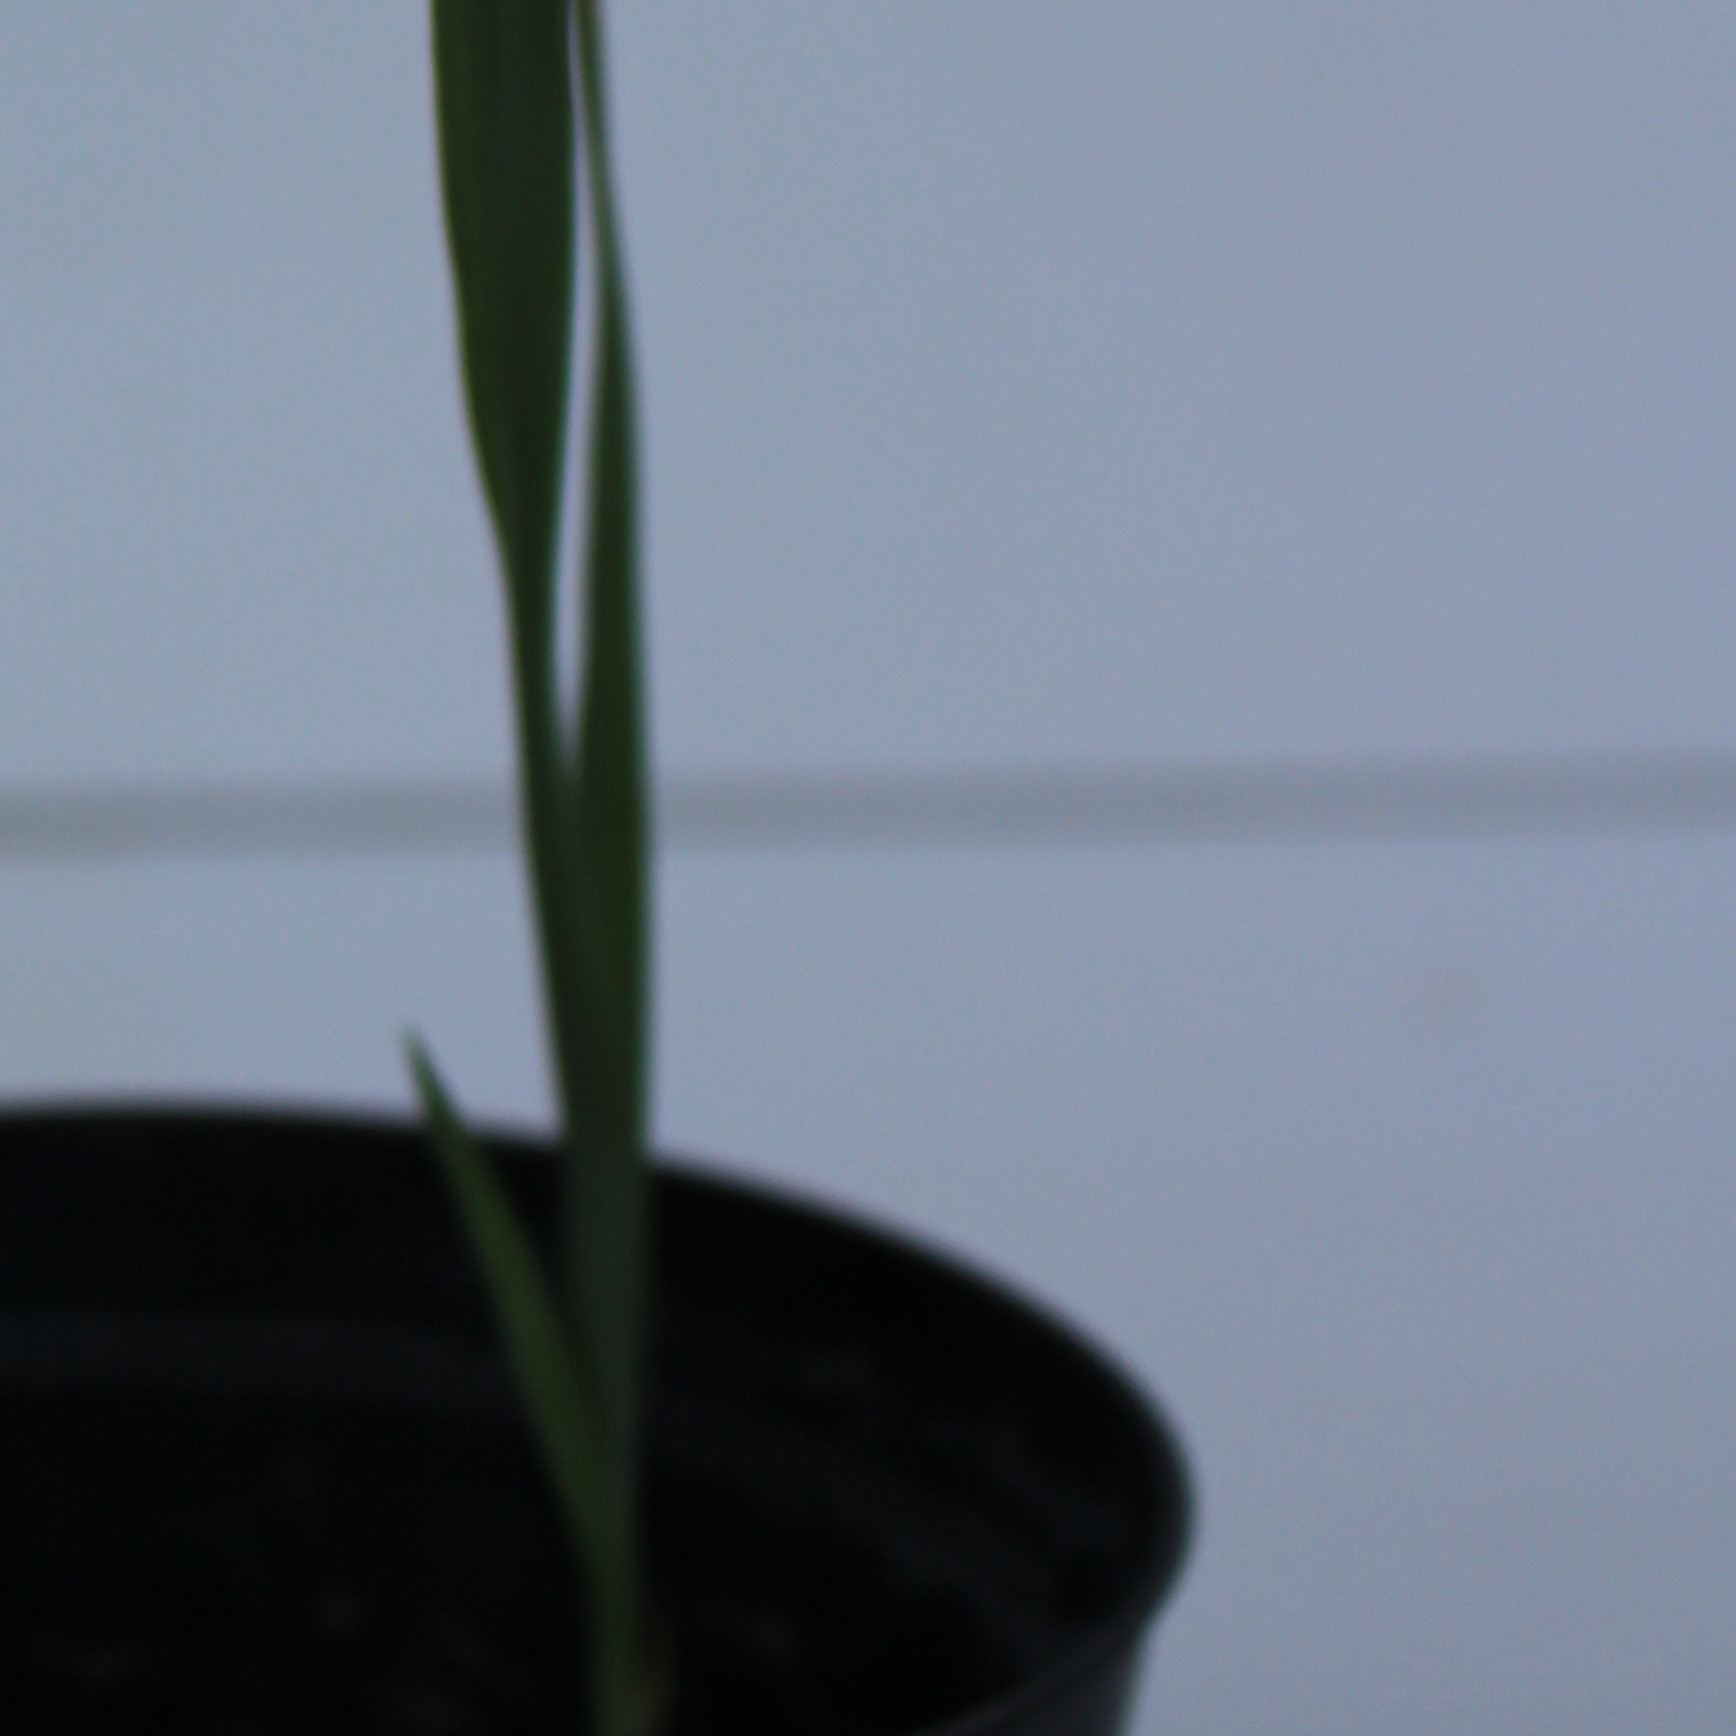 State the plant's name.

Avena sterilis
